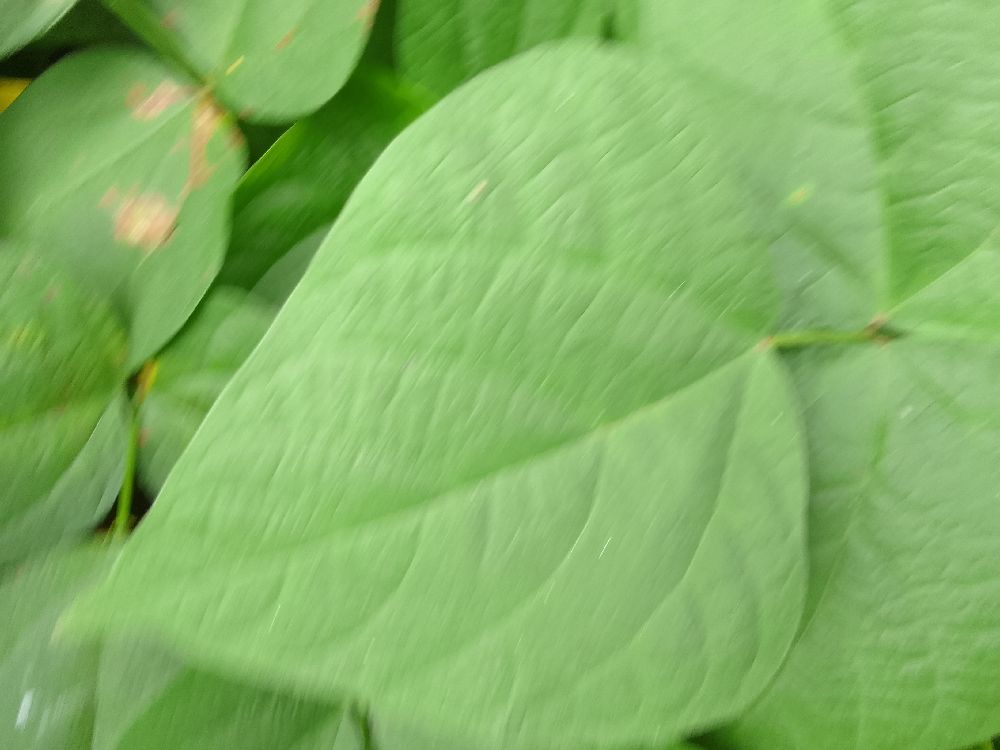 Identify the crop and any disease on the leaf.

common bean, healthy
